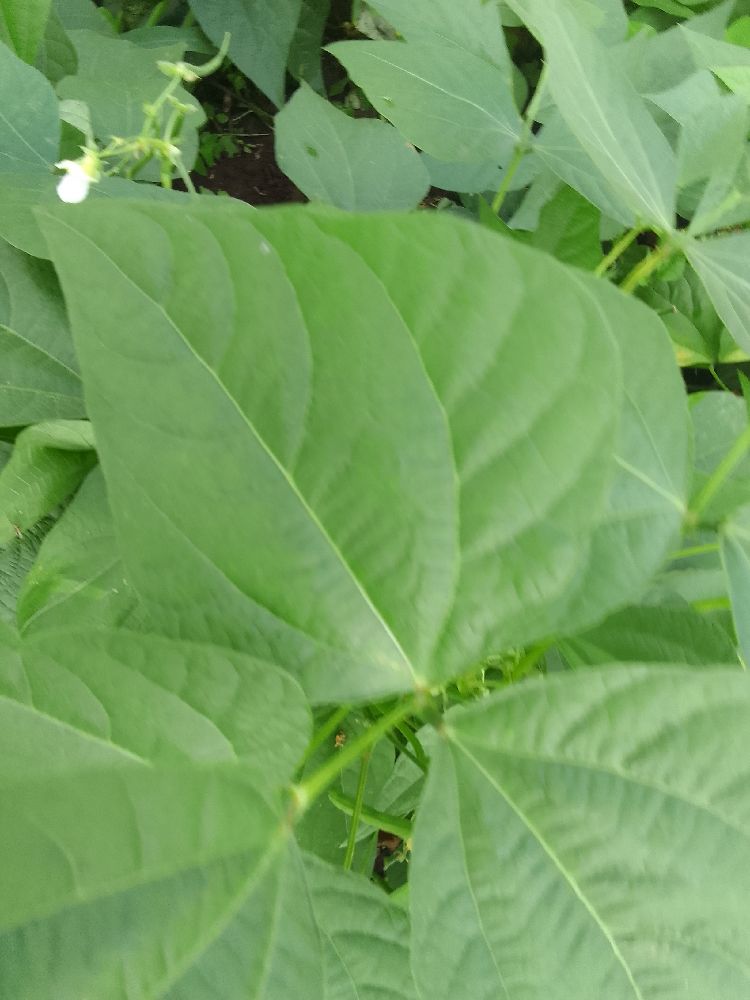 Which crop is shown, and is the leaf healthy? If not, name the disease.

common bean, healthy
